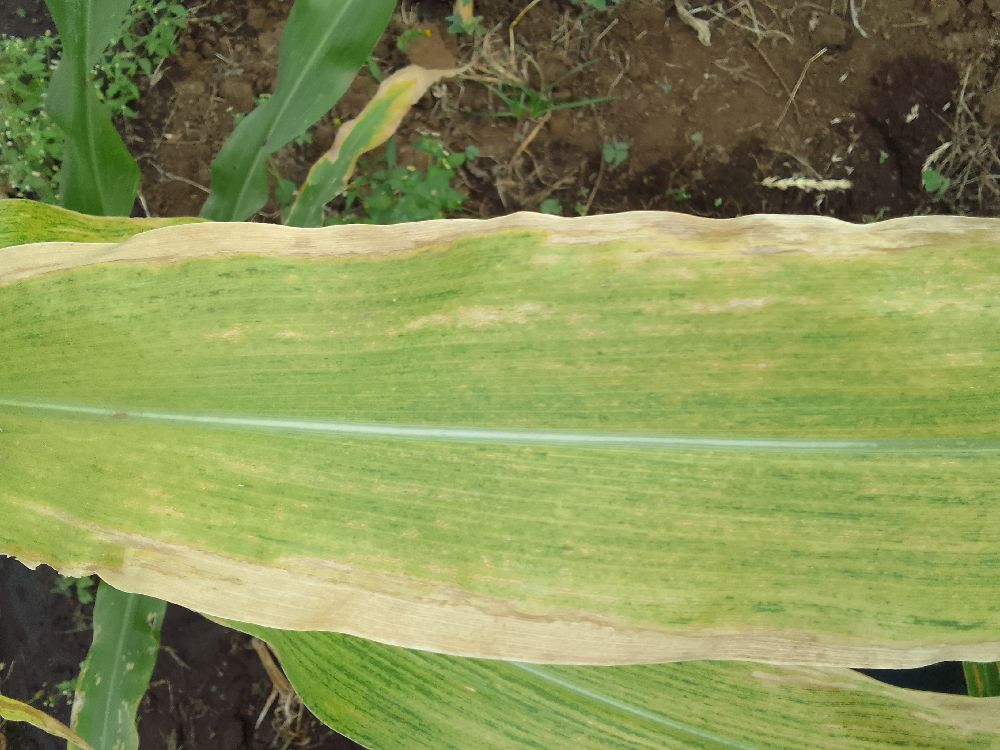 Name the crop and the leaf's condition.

maize, maize lethal necrosis
